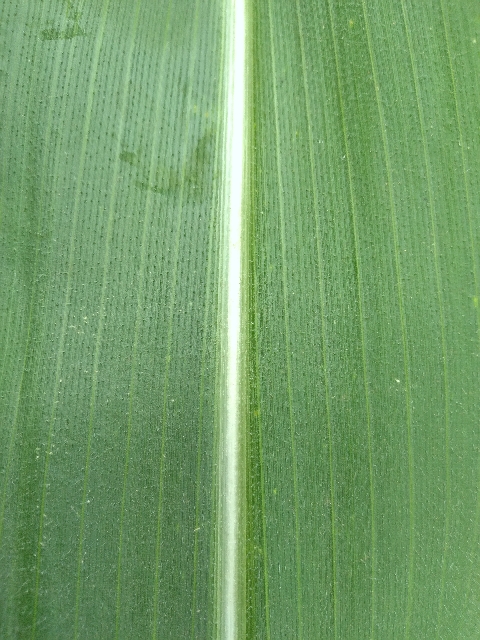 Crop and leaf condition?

maize, healthy
